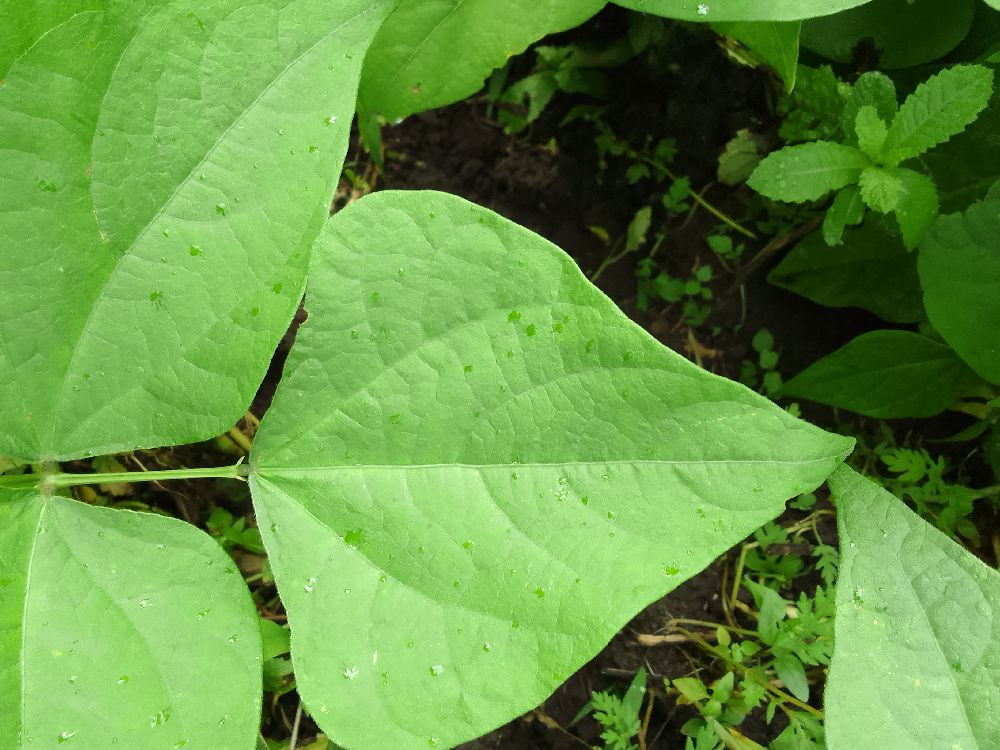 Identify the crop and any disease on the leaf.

common bean, healthy
